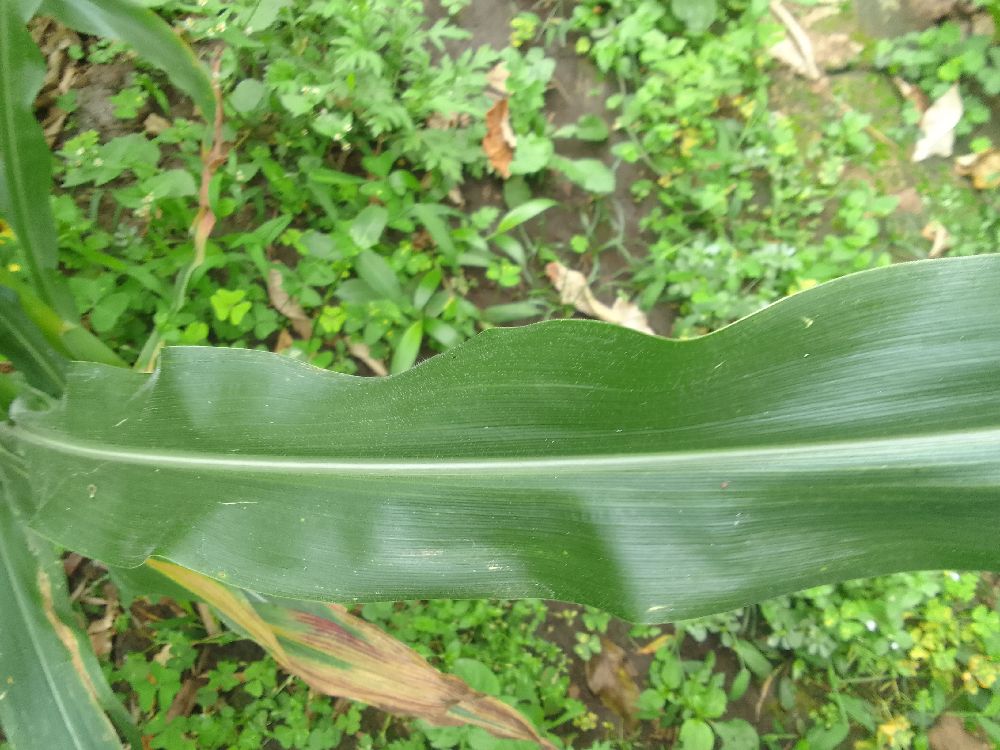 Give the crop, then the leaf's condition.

maize, healthy
